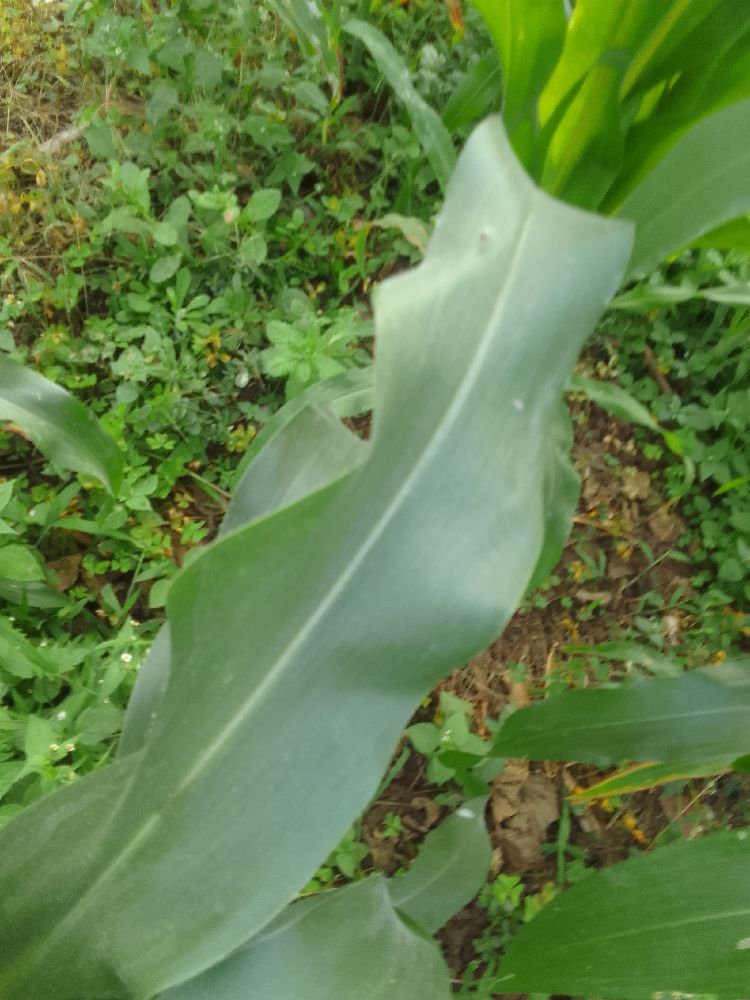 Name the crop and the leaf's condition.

maize, healthy
